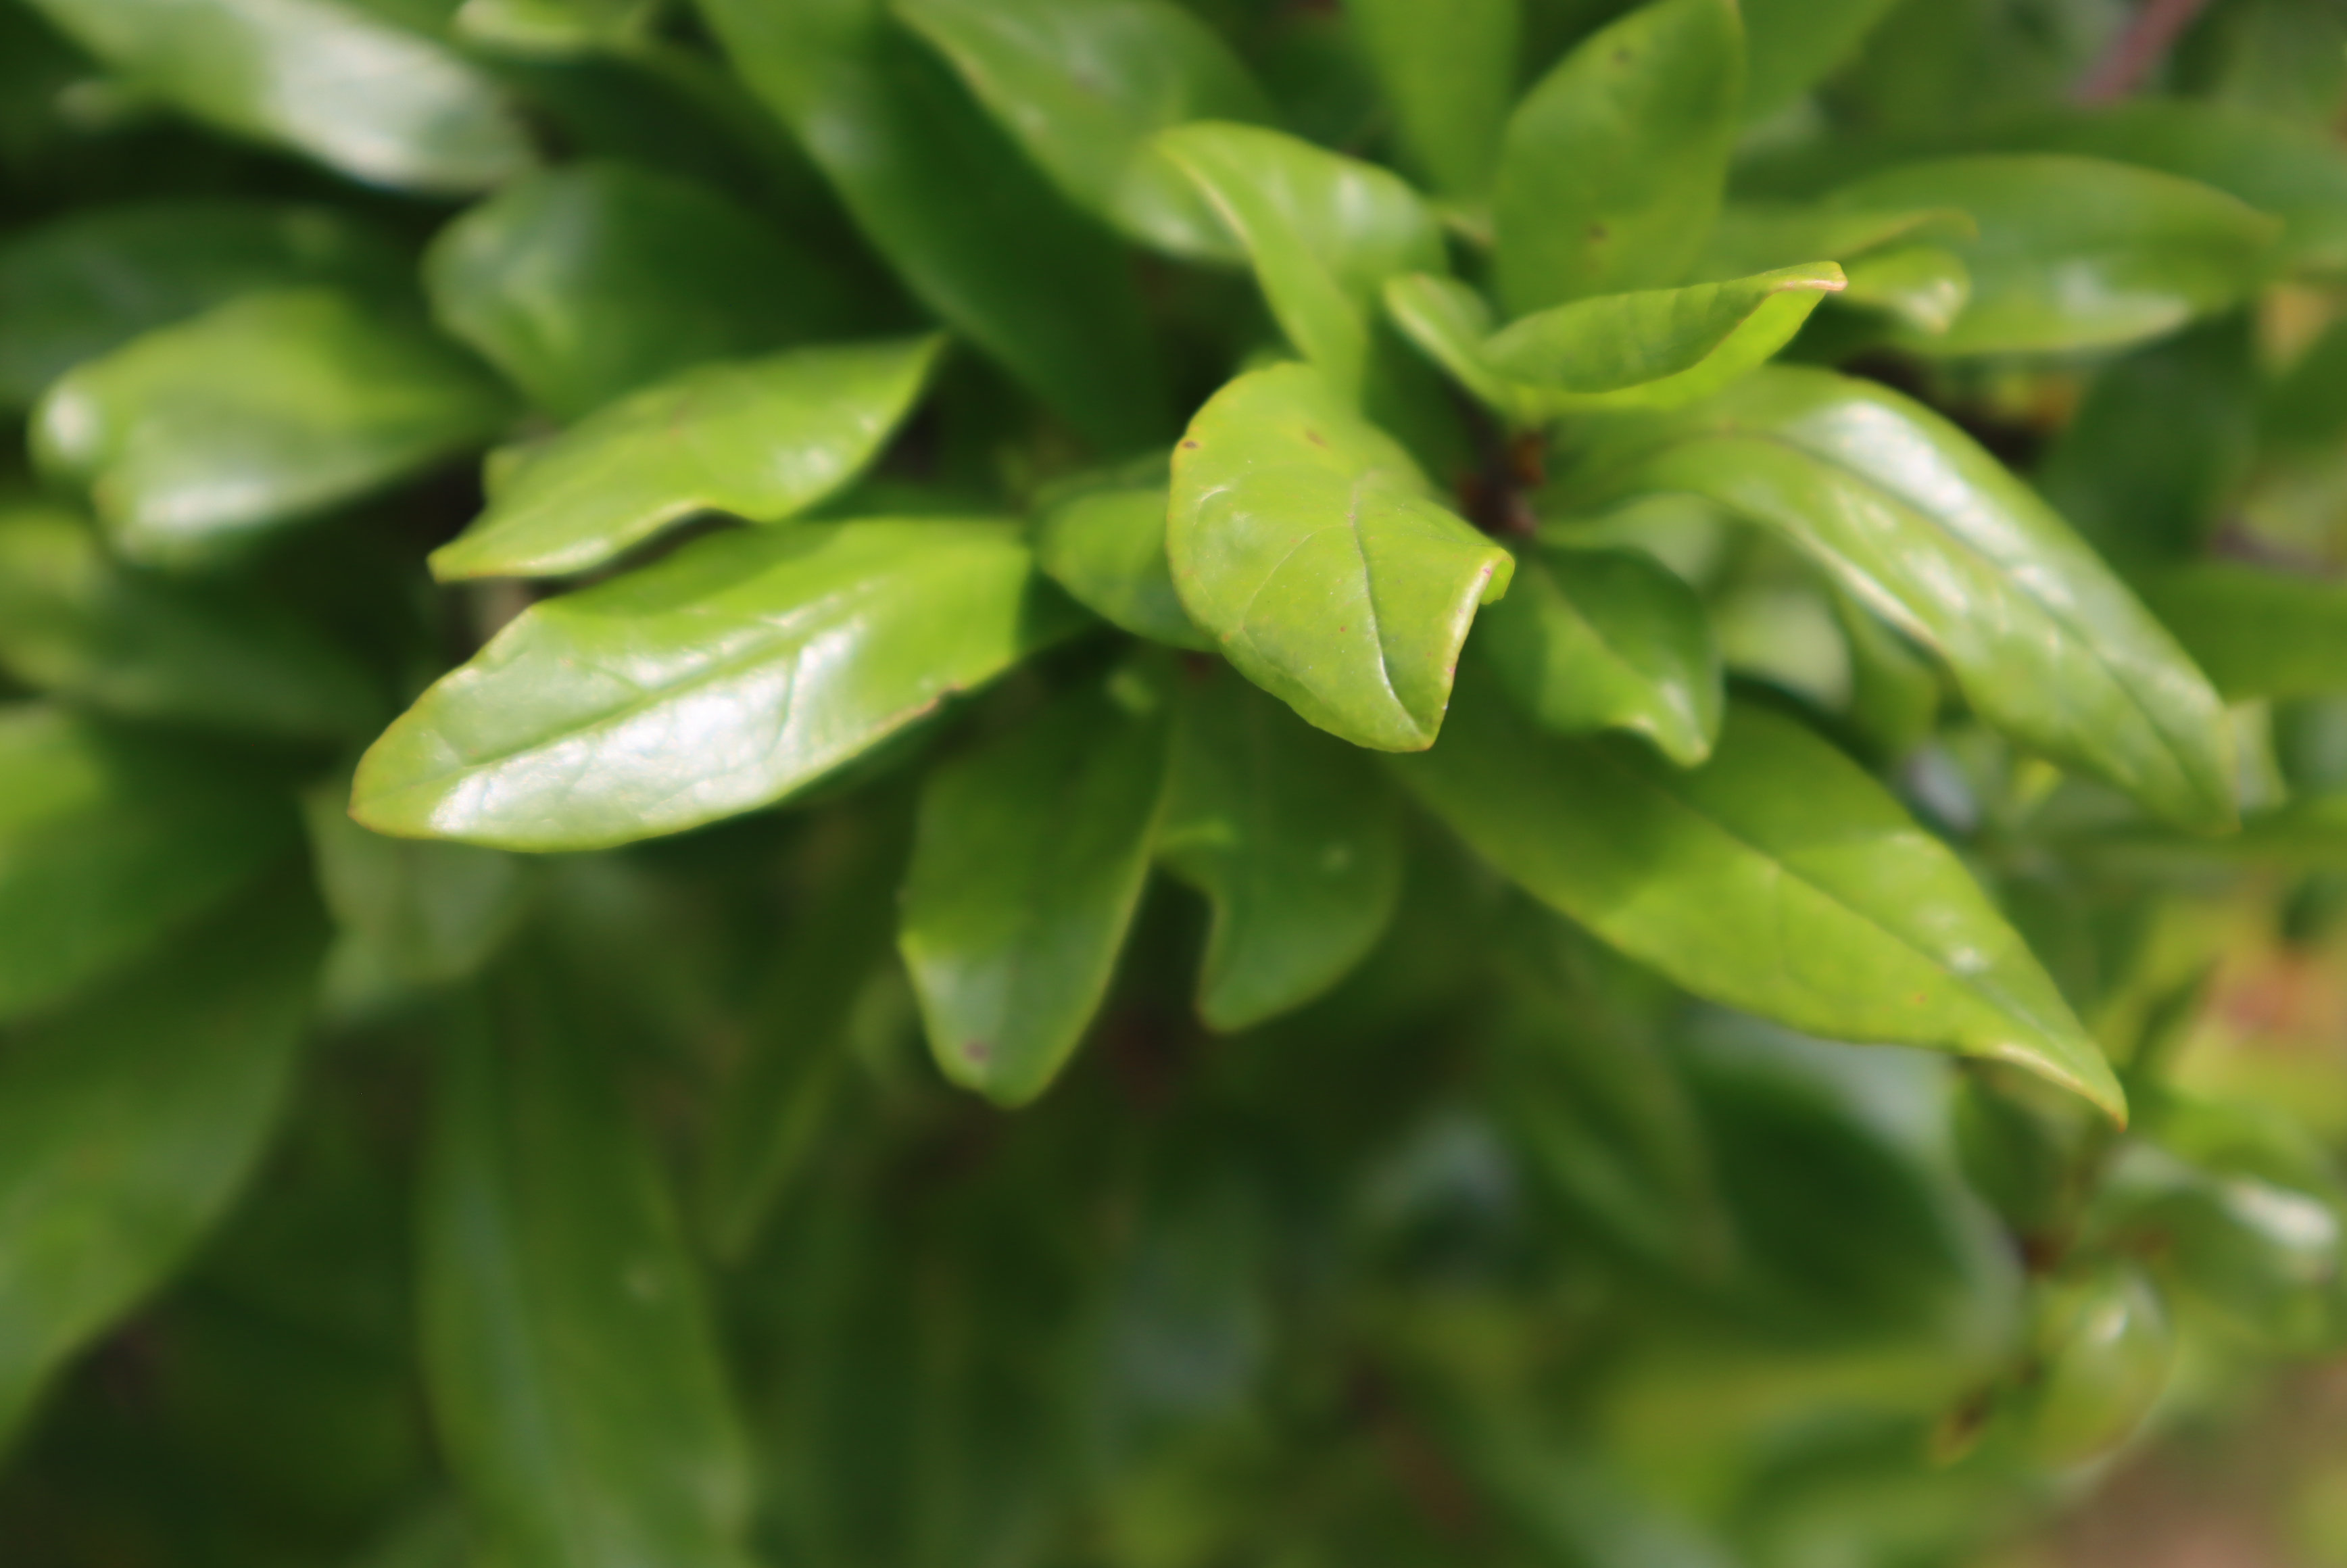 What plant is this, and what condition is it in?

pomegranate, coniella granati
